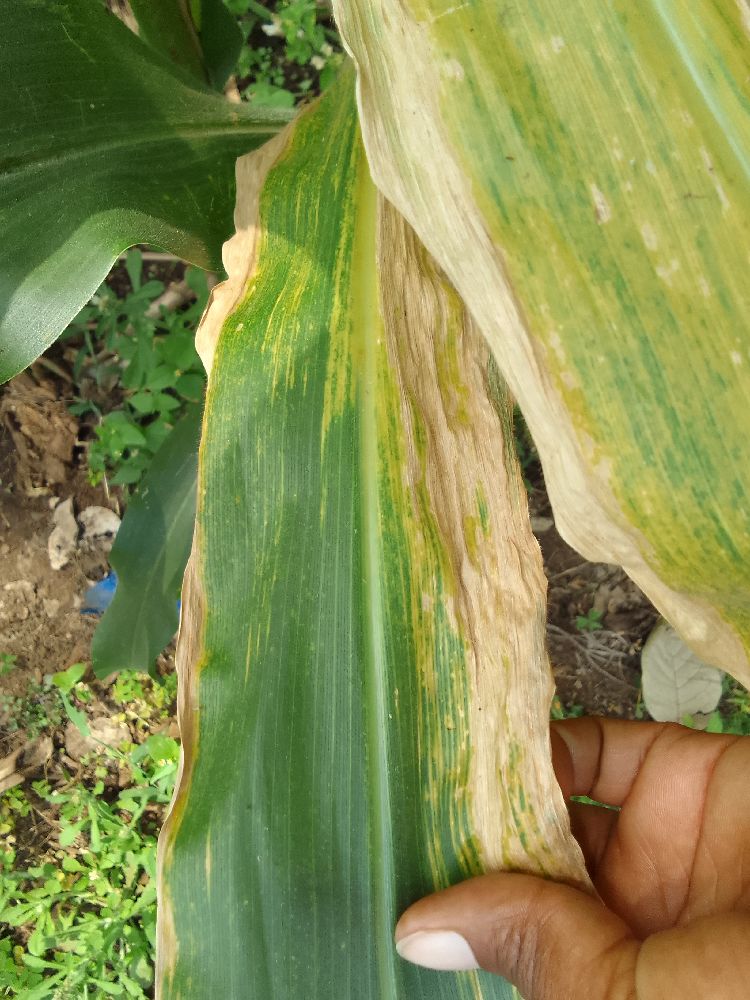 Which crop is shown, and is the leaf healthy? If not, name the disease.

maize, maize lethal necrosis
